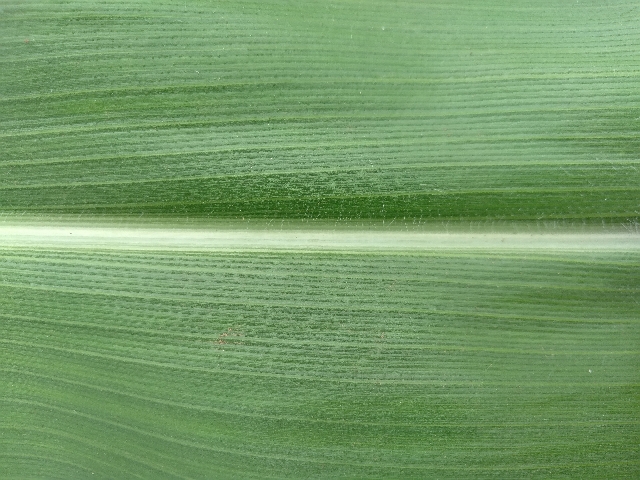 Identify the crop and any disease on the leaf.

maize, healthy
